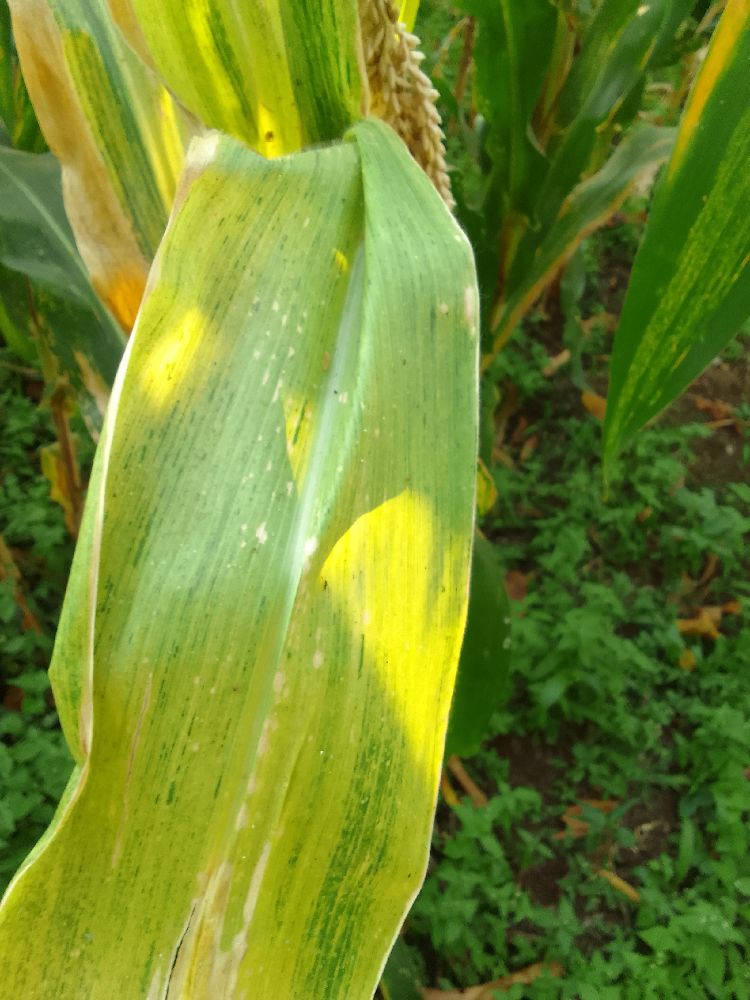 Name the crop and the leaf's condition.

maize, maize lethal necrosis
